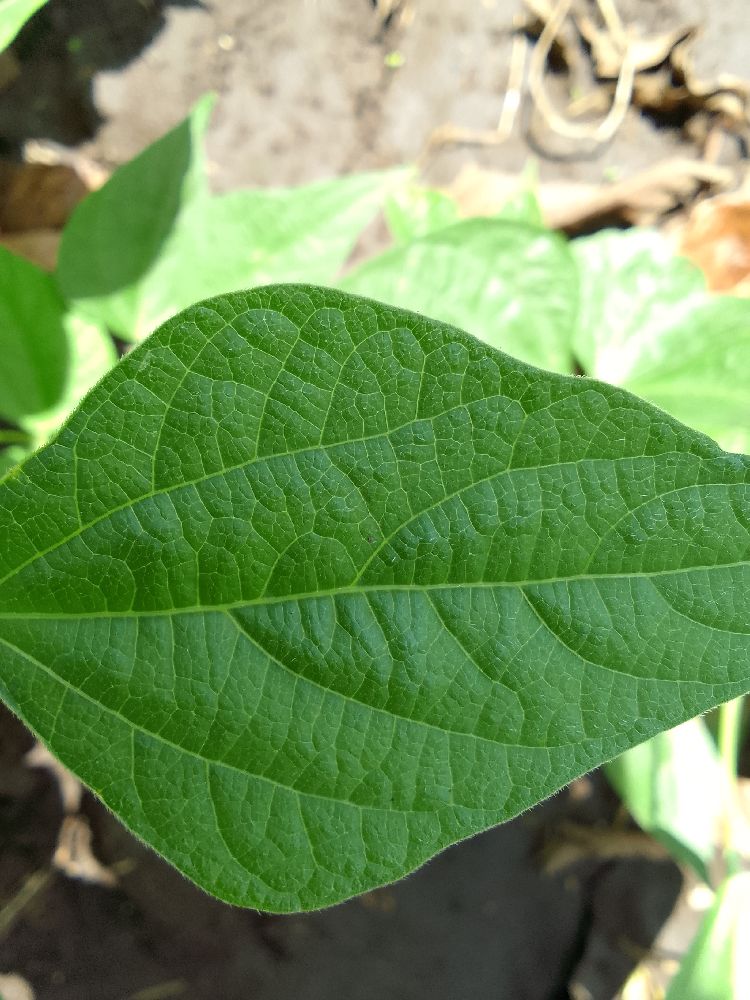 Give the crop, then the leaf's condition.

common bean, healthy
